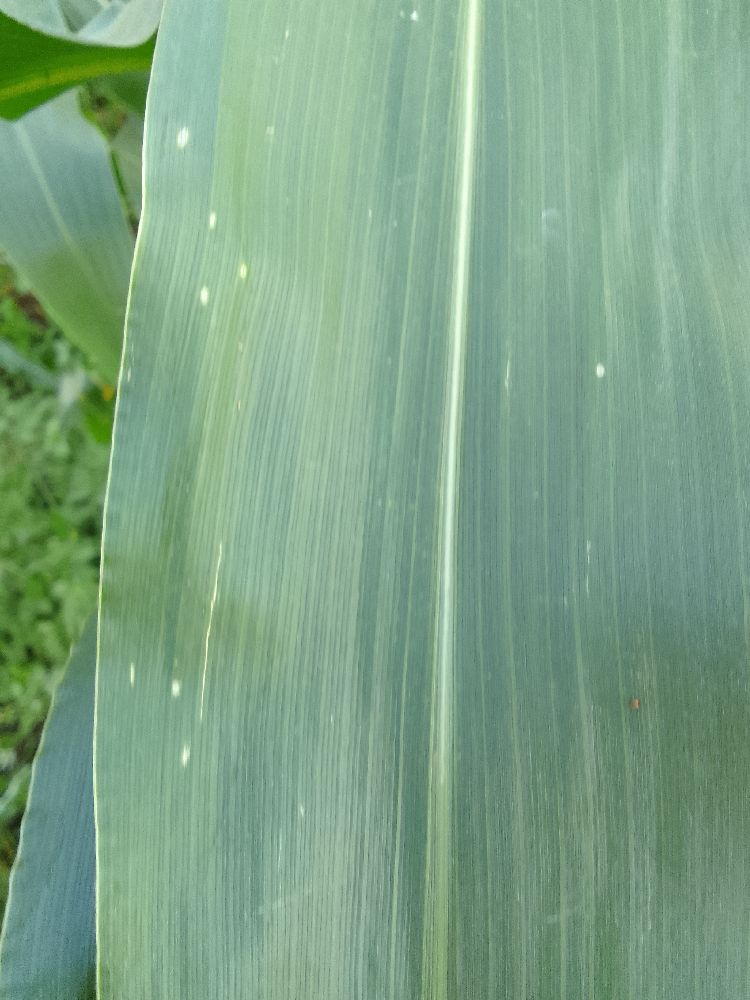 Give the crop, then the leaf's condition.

maize, healthy
